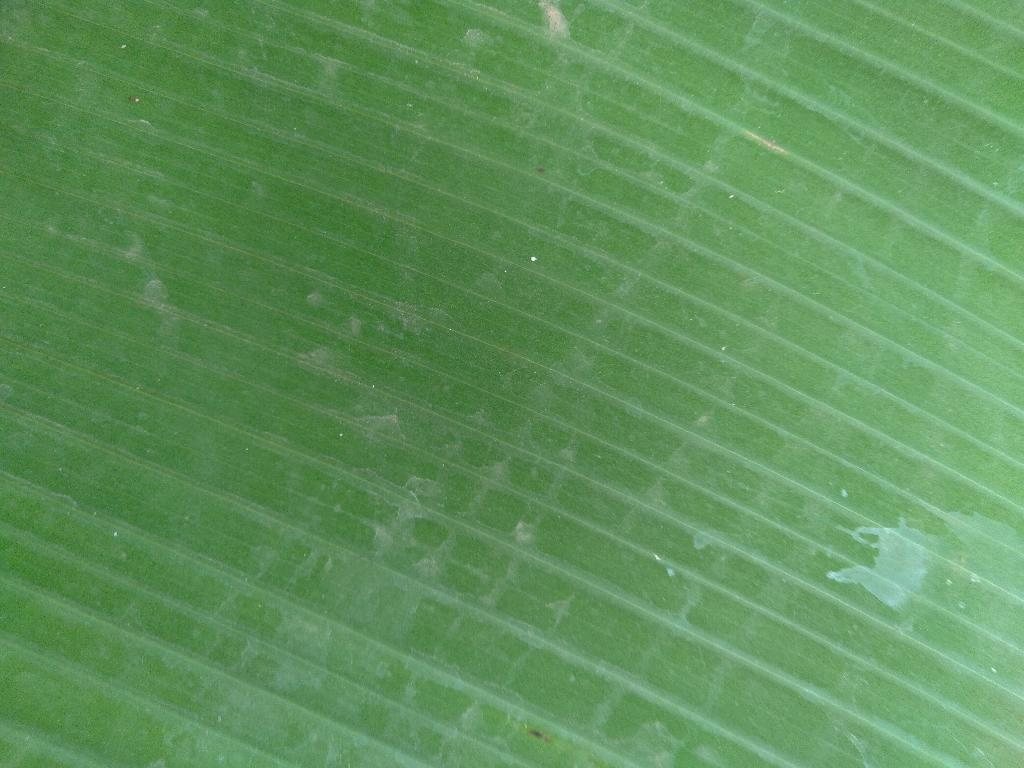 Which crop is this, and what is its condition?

banana, healthy
